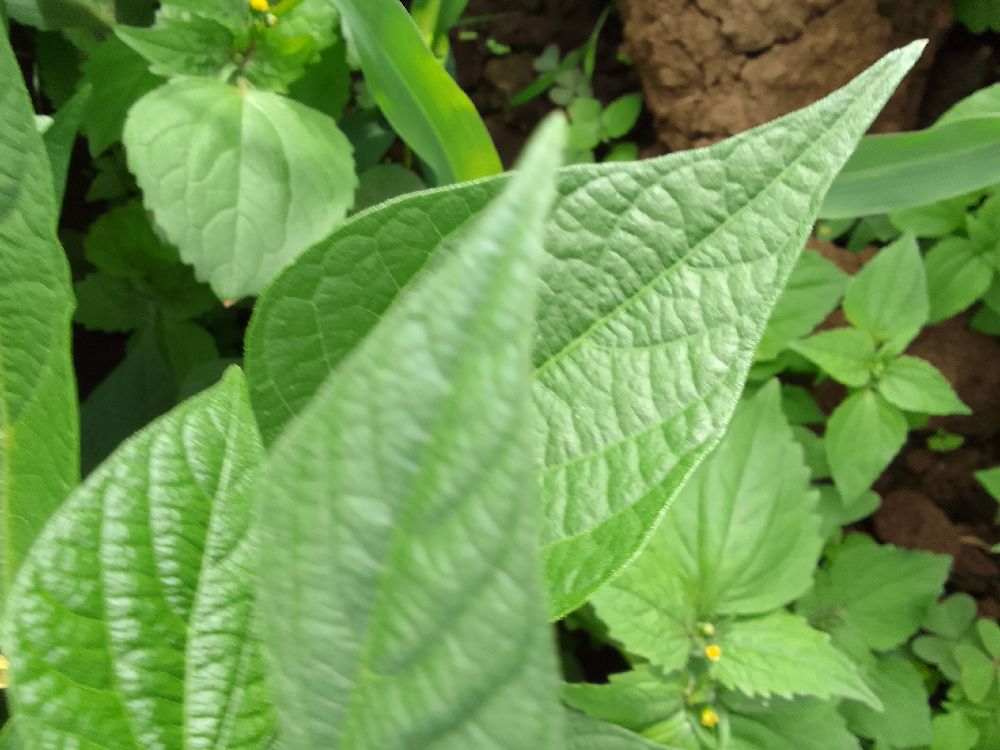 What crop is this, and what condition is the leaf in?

common bean, healthy
